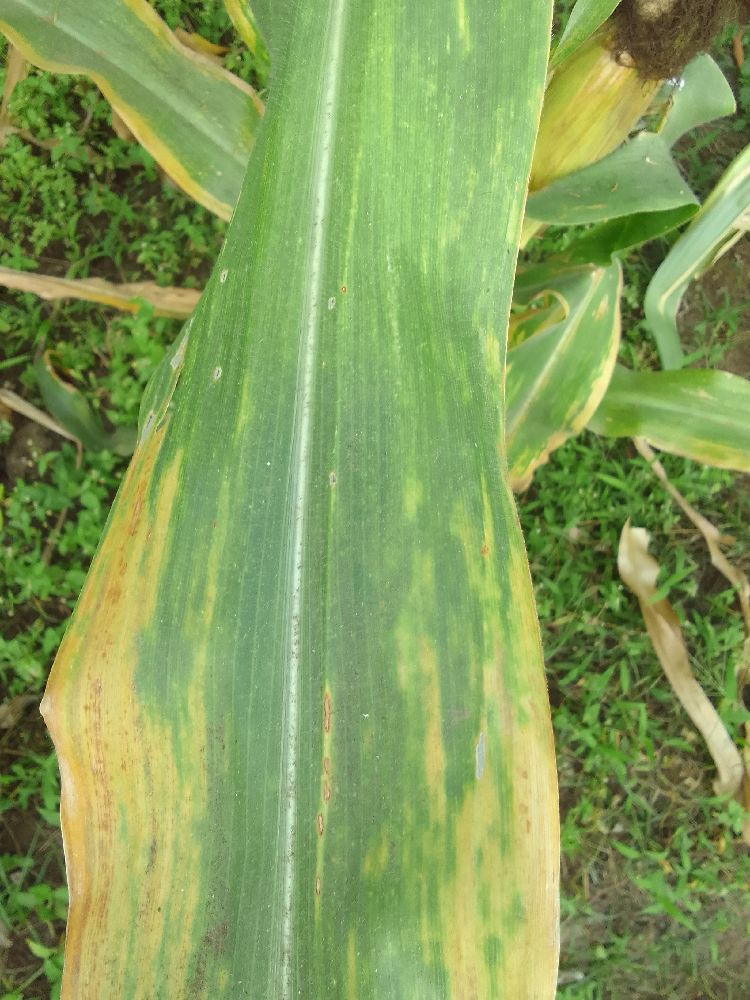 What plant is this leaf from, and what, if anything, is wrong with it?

maize, maize lethal necrosis
